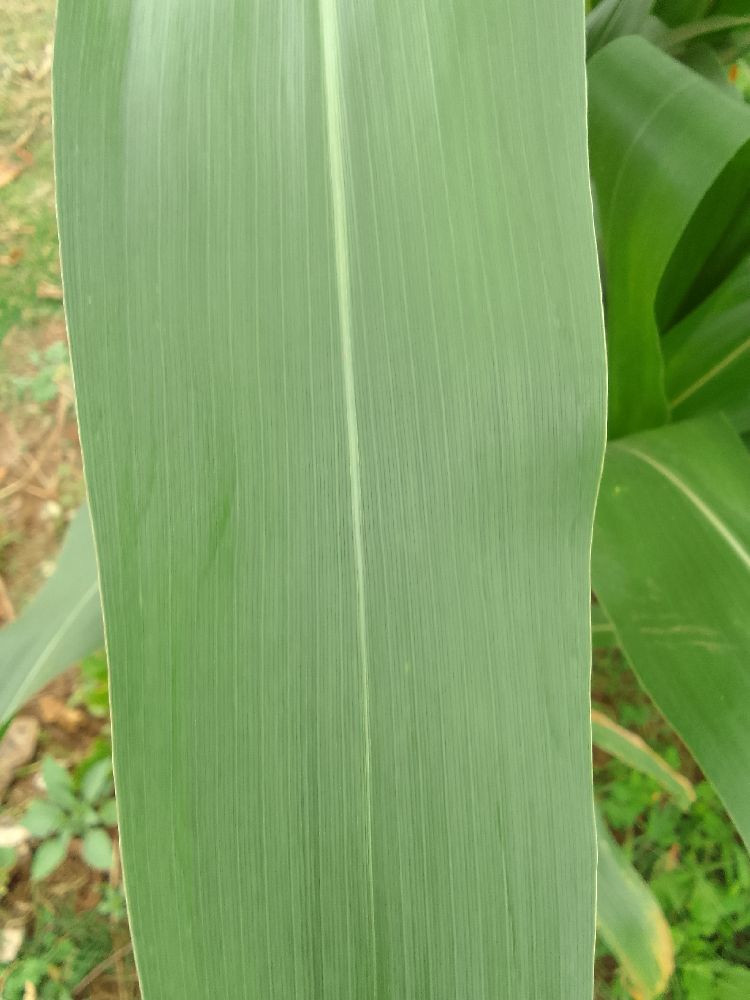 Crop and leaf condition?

maize, healthy
